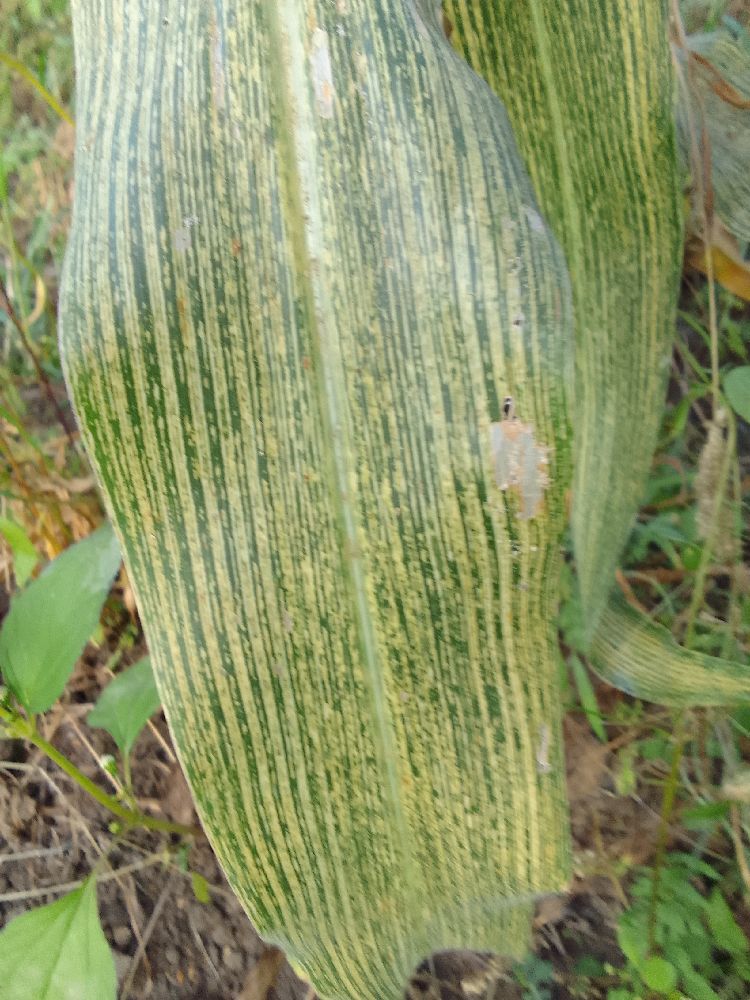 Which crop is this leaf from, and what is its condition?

maize, maize streak virus
